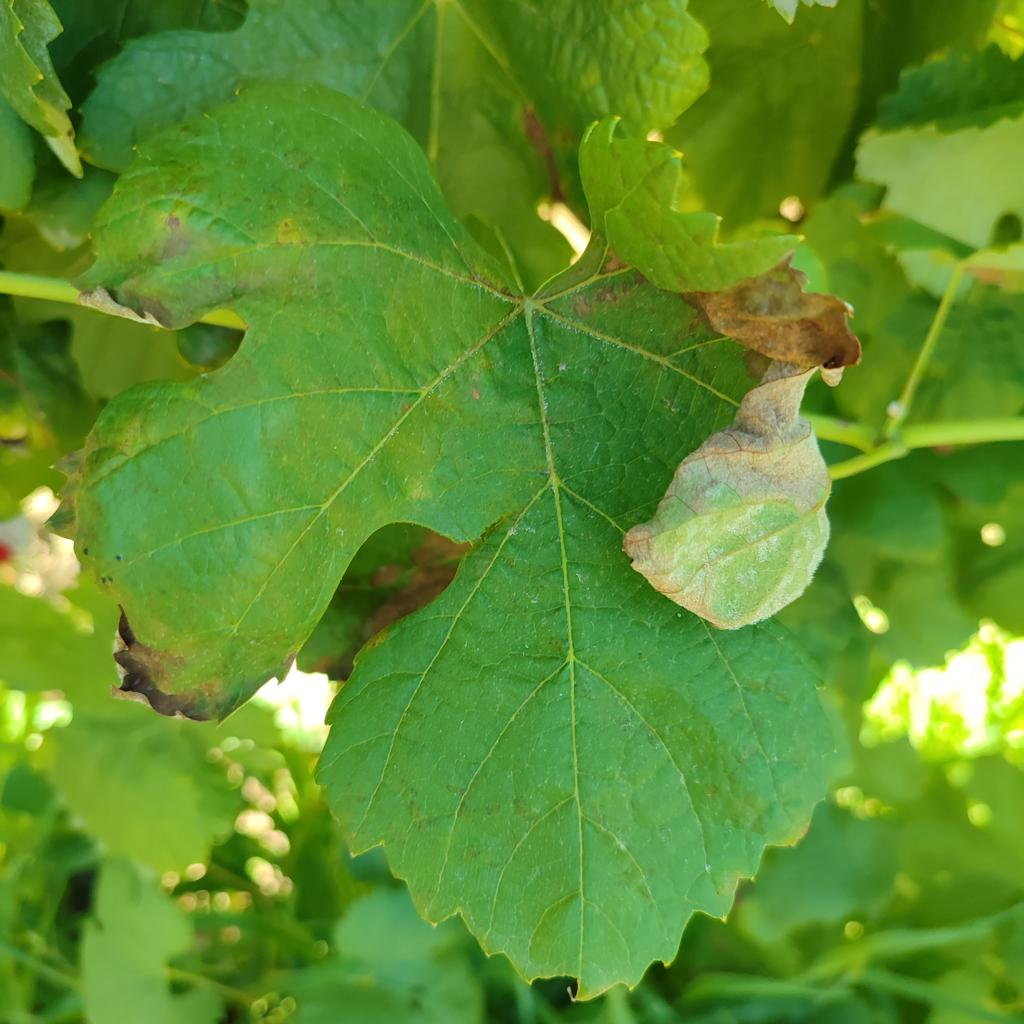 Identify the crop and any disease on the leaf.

grapevine, downy mildew
